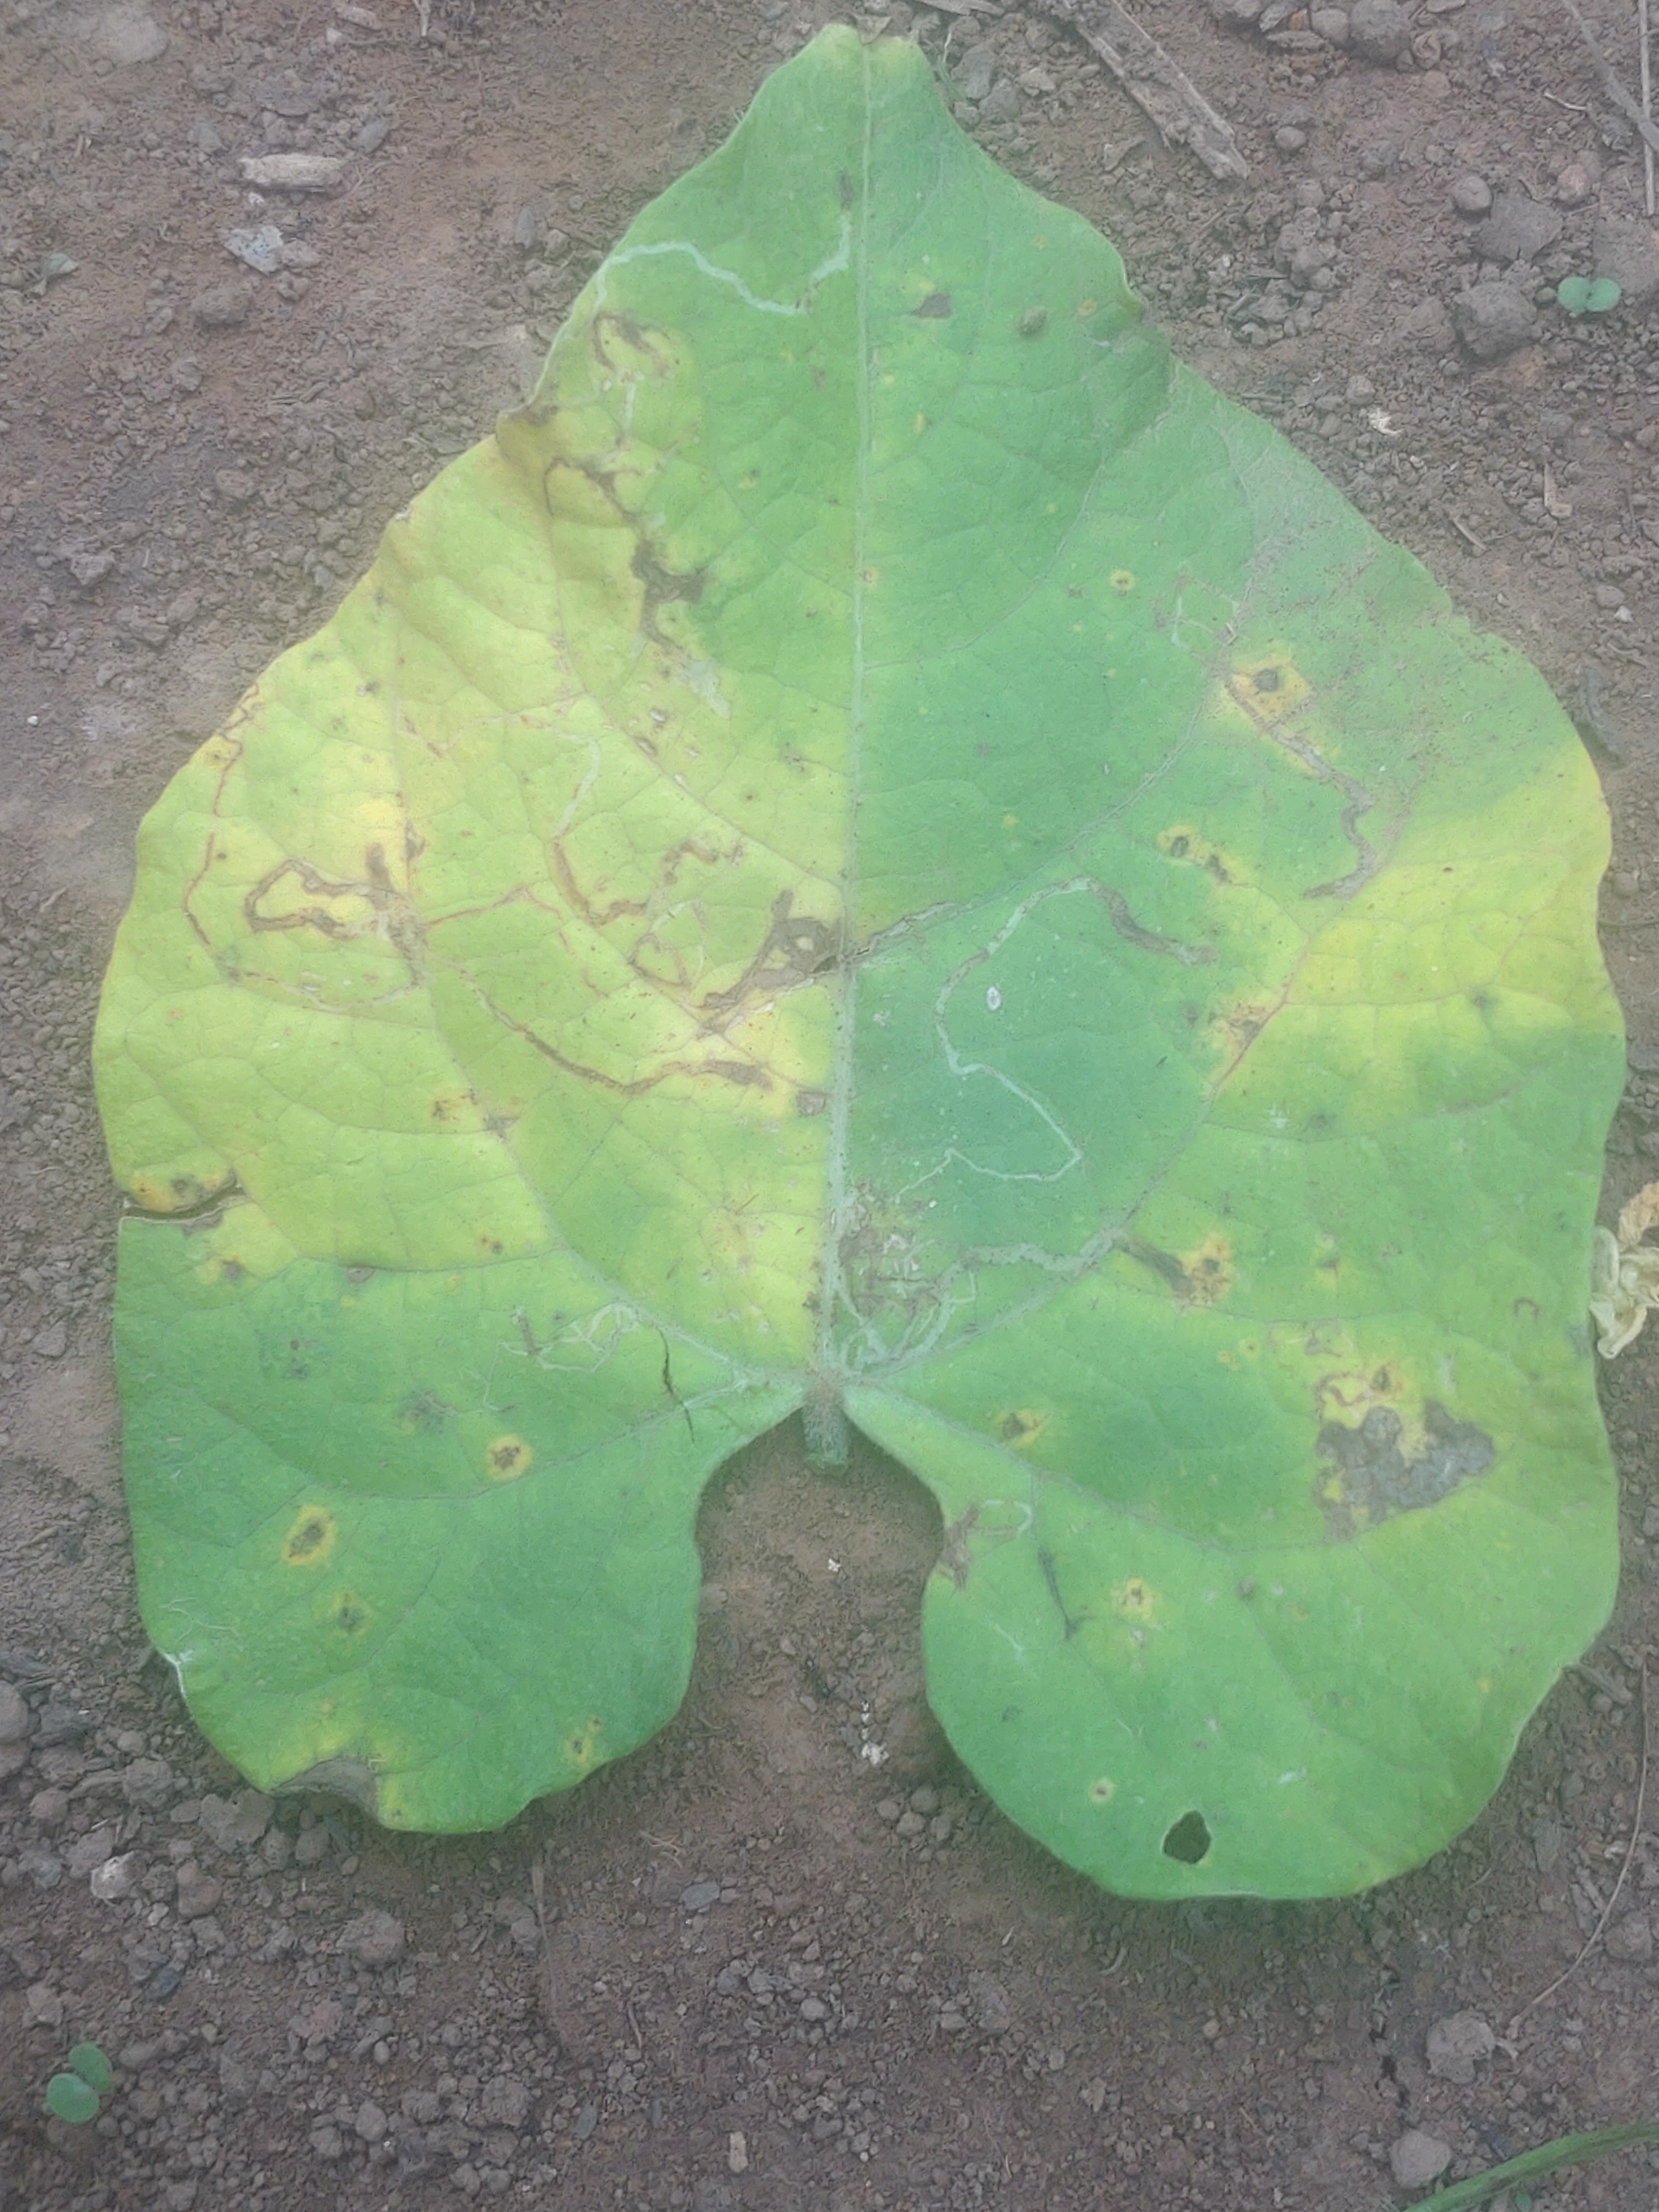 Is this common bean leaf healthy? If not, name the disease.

anthracnose
